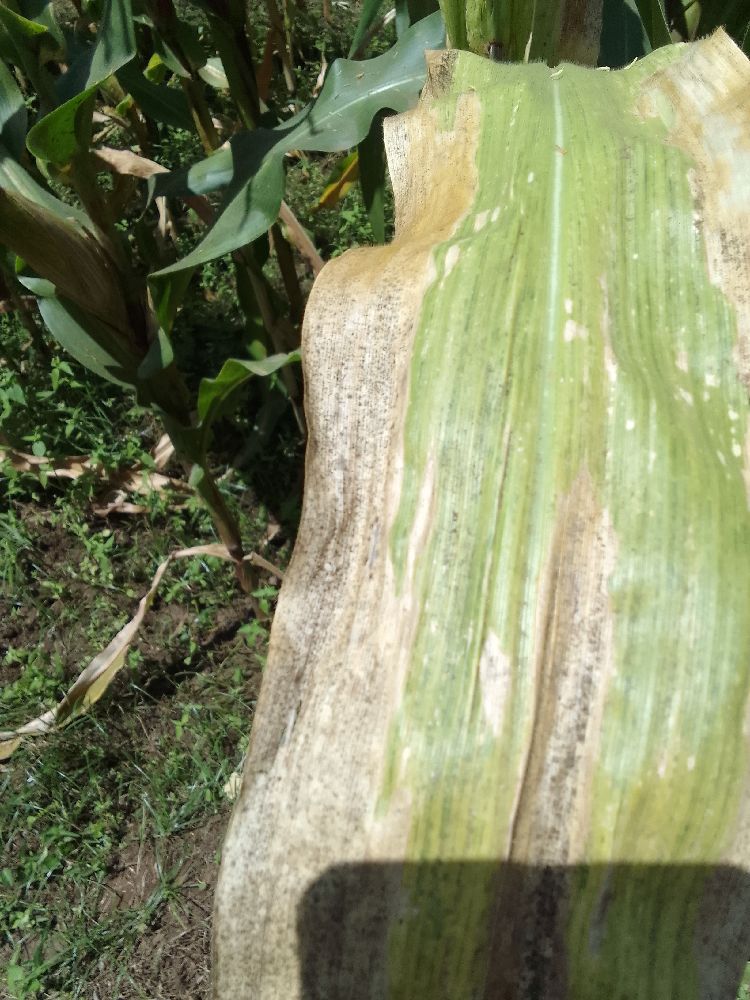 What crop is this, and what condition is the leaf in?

maize, maize lethal necrosis
